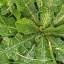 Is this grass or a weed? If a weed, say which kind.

structured weed
